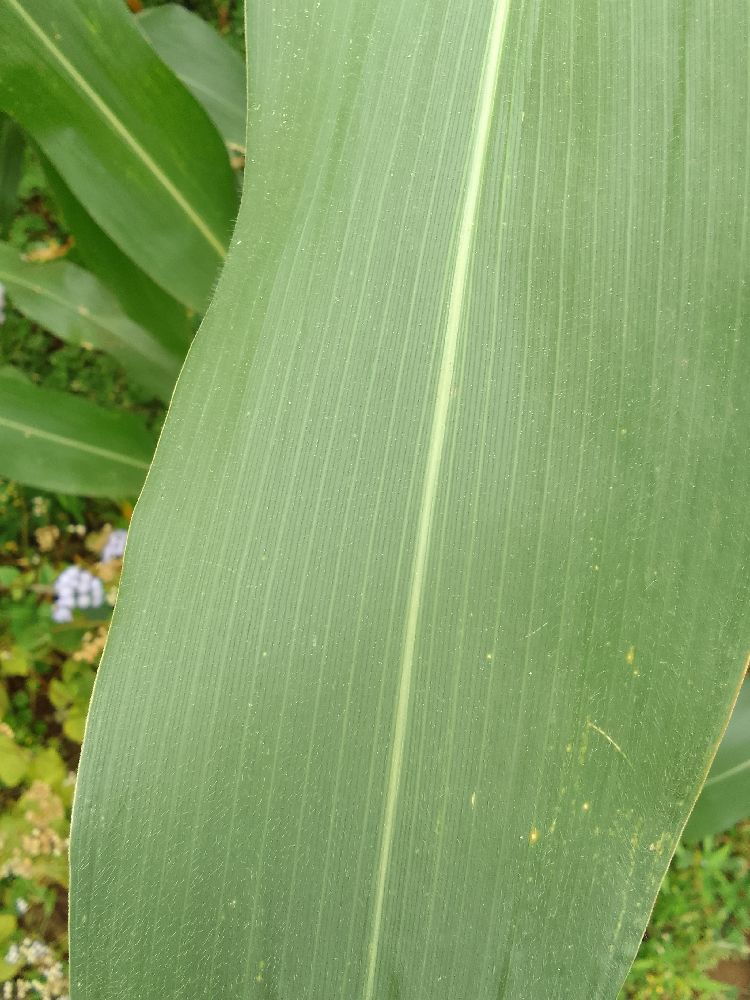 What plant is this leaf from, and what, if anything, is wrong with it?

maize, healthy
